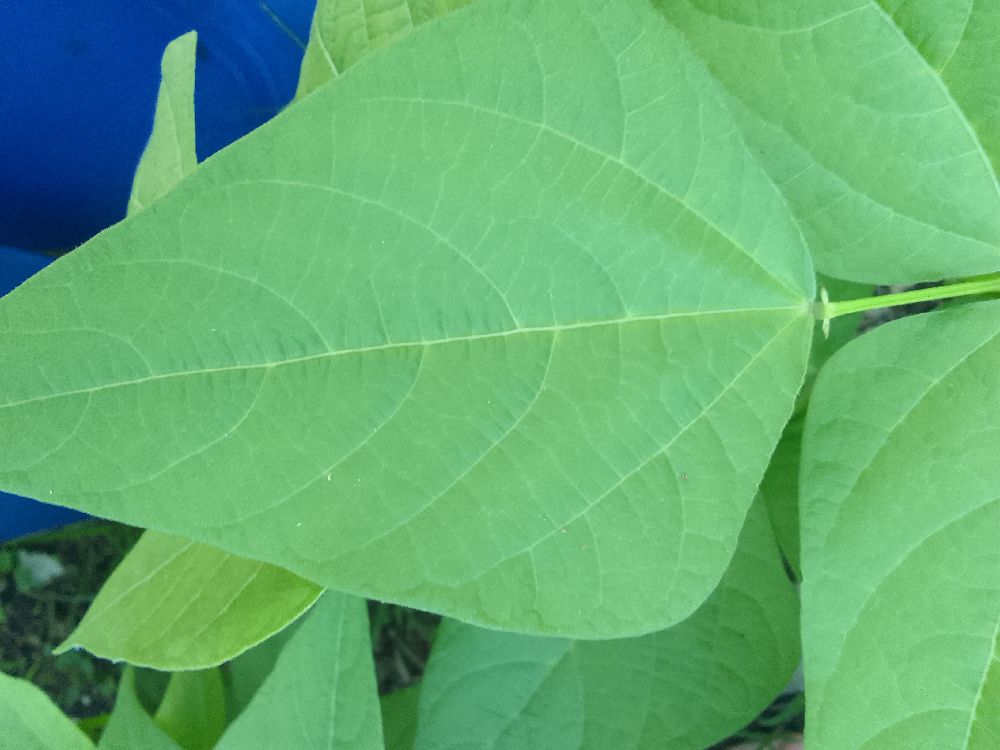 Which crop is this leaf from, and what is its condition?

common bean, healthy
